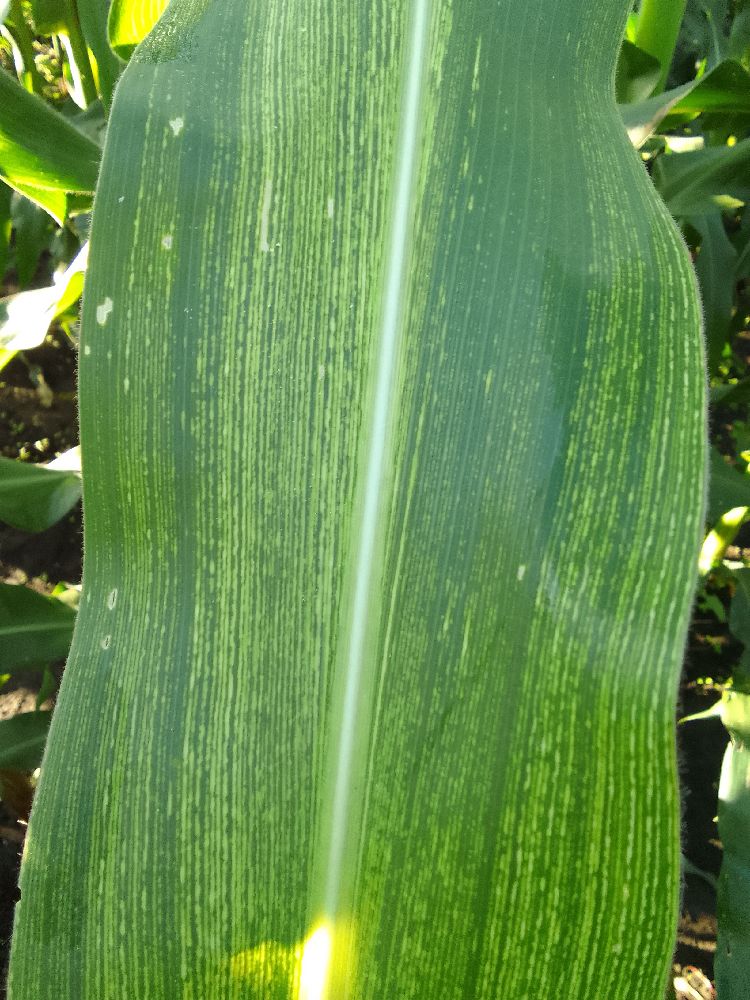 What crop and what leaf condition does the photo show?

maize, maize streak virus
